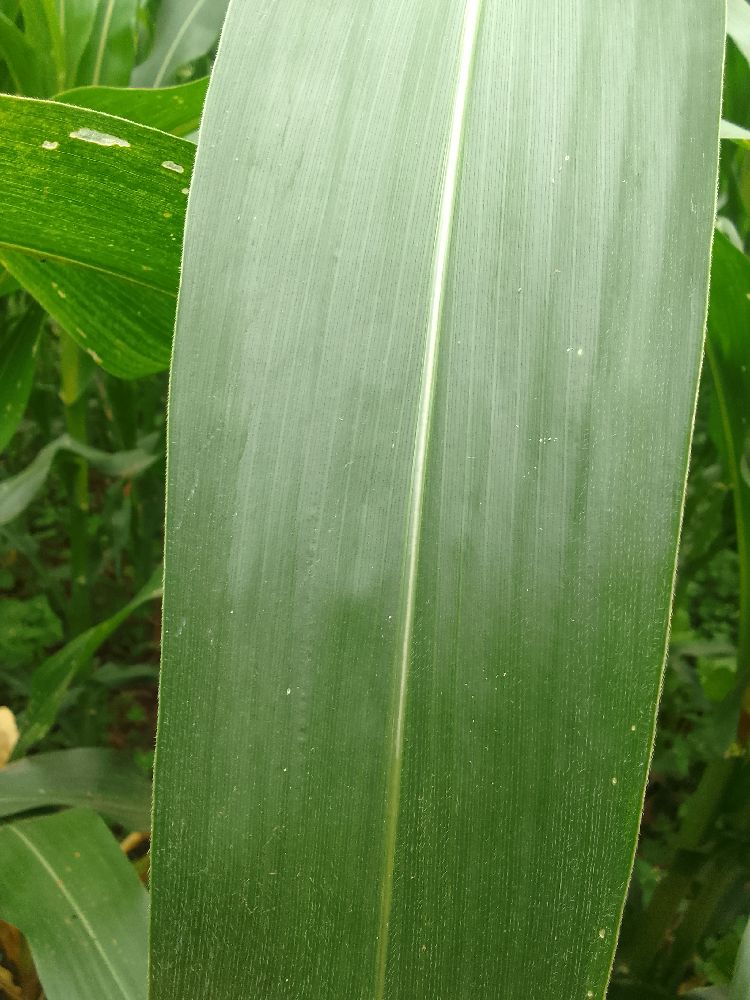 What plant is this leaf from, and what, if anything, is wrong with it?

maize, healthy
